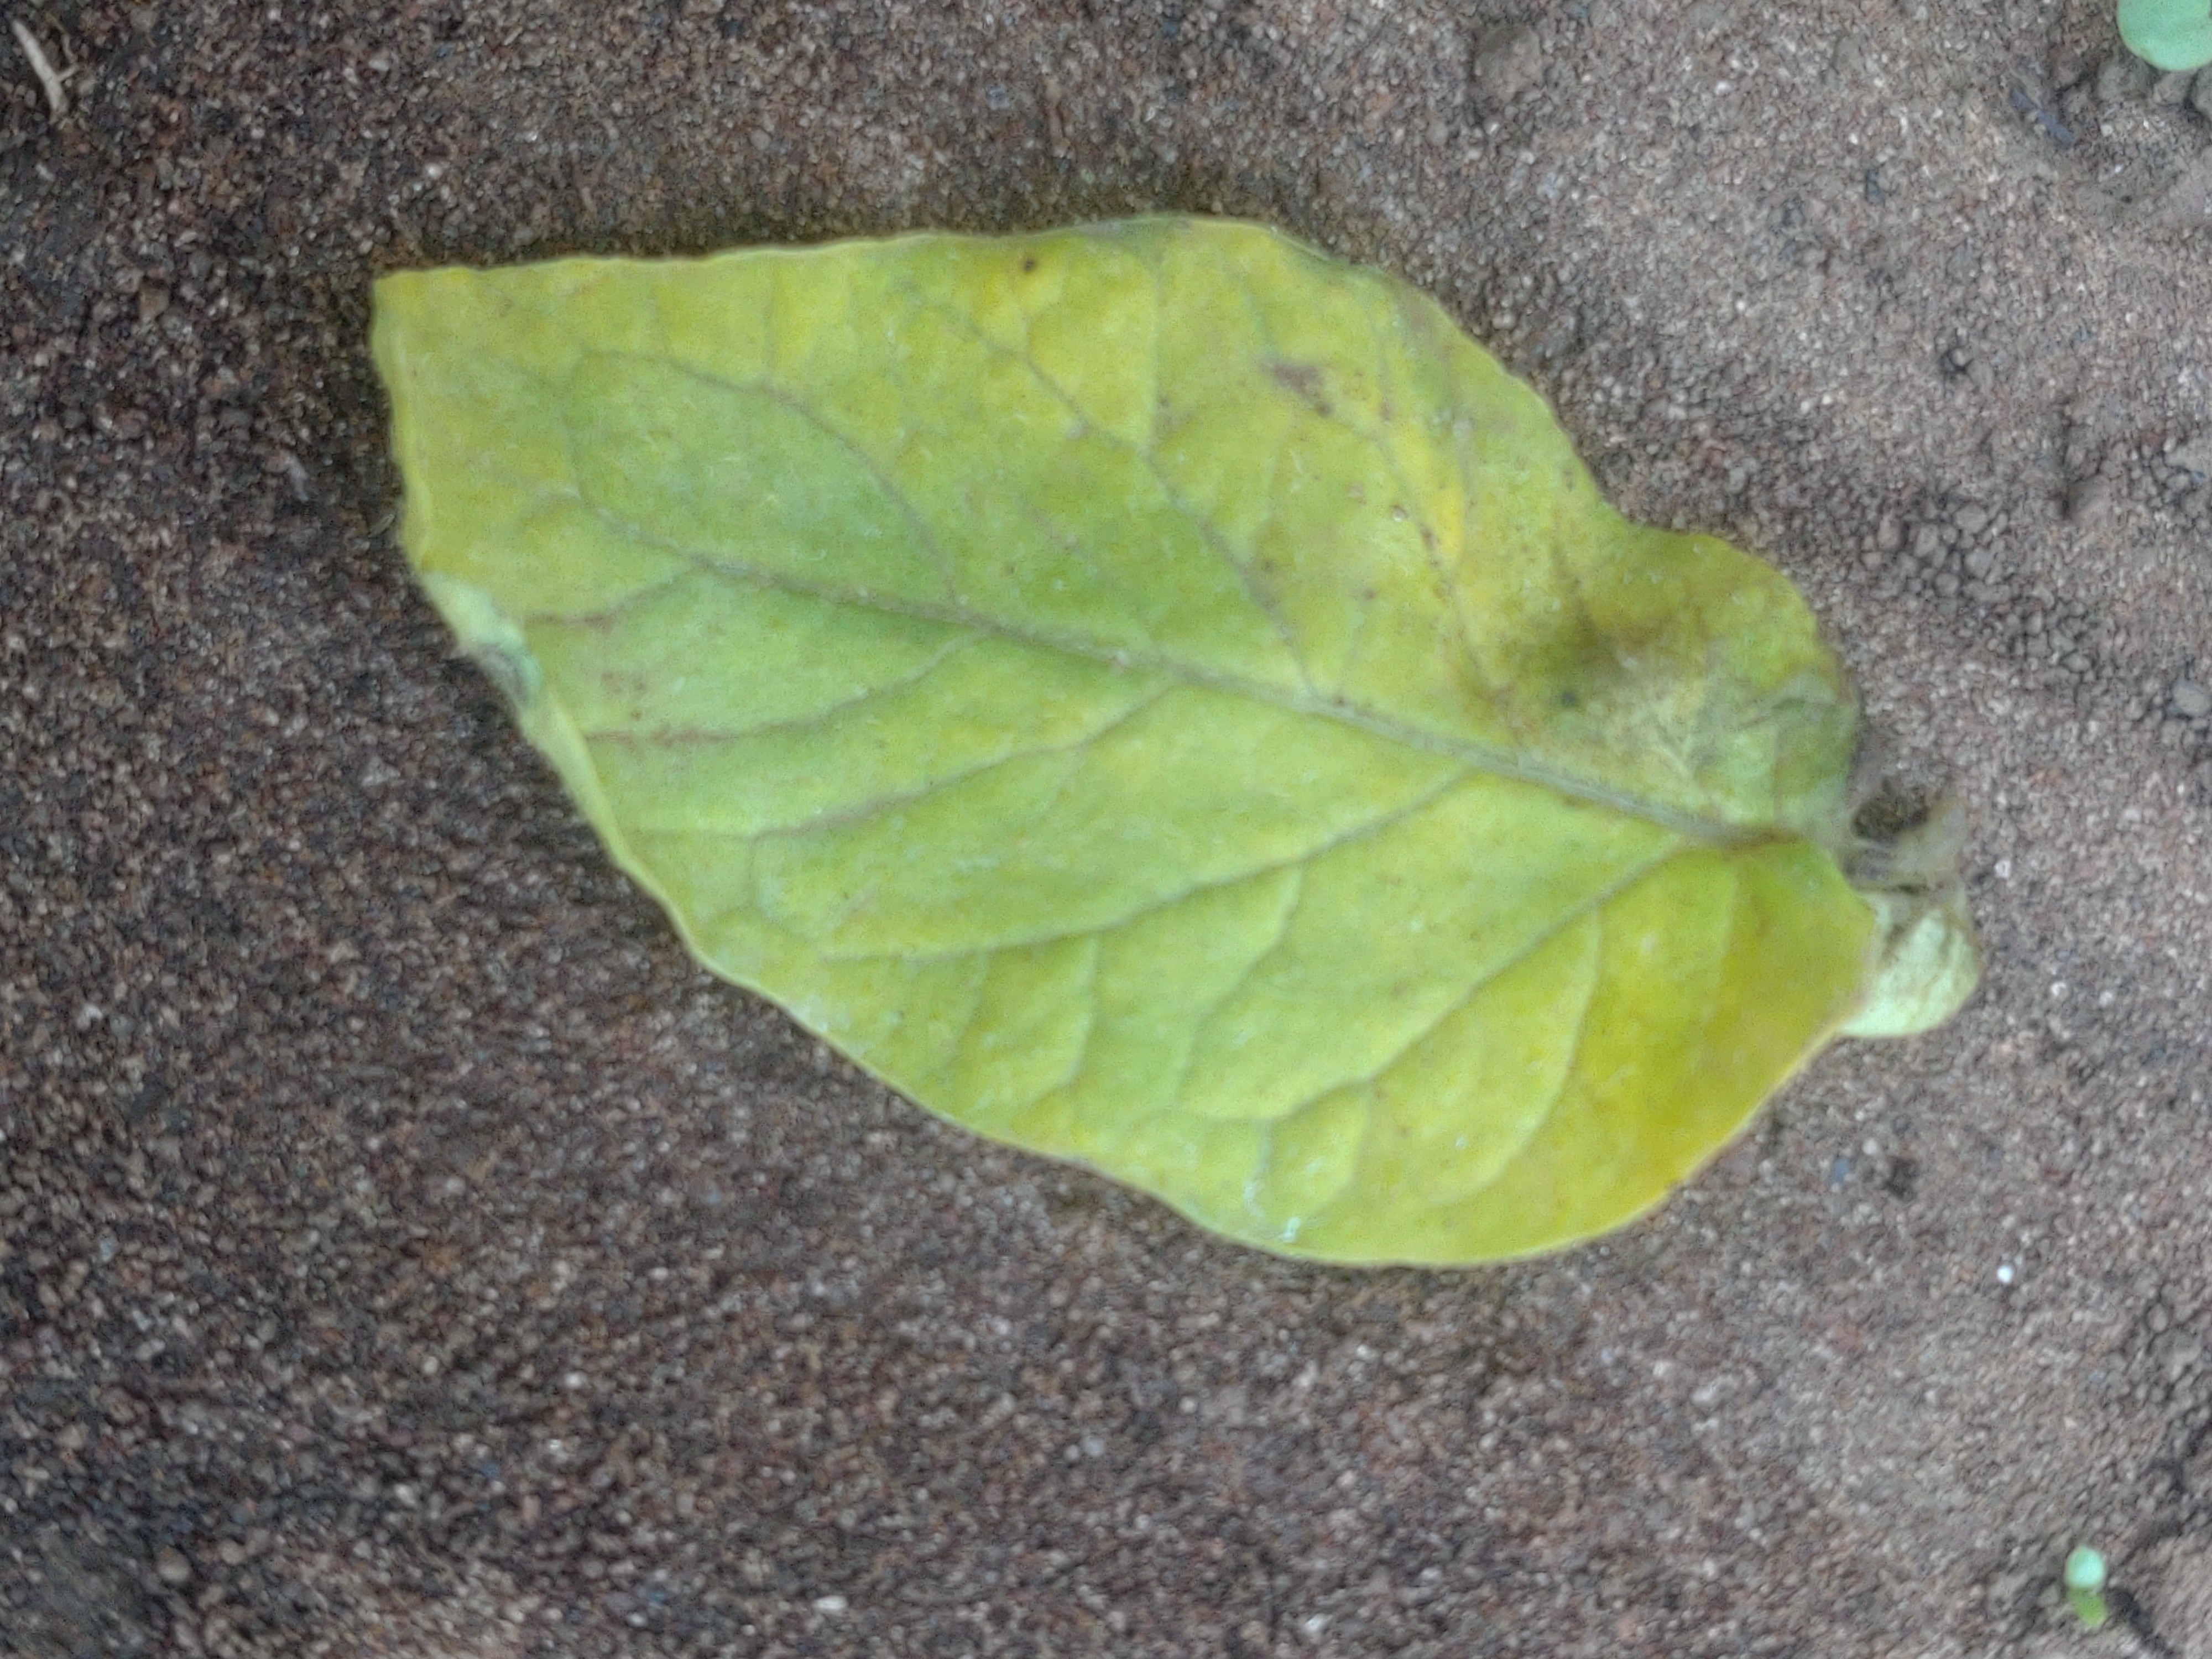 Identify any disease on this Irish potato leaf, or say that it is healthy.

late blight
